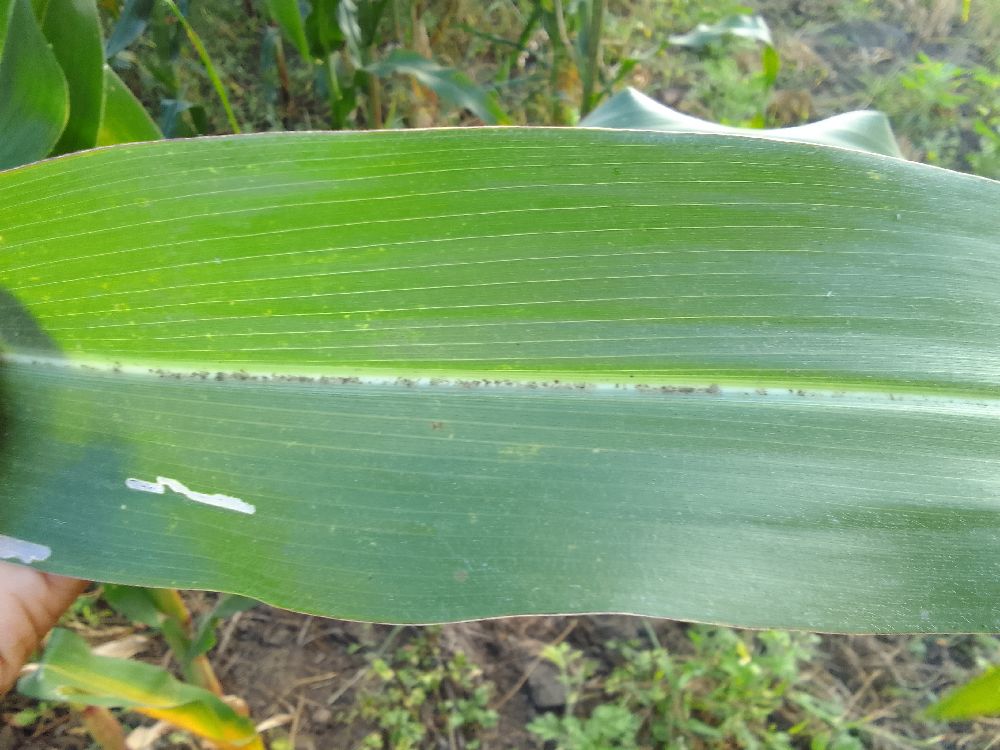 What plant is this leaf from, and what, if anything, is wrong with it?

maize, healthy
